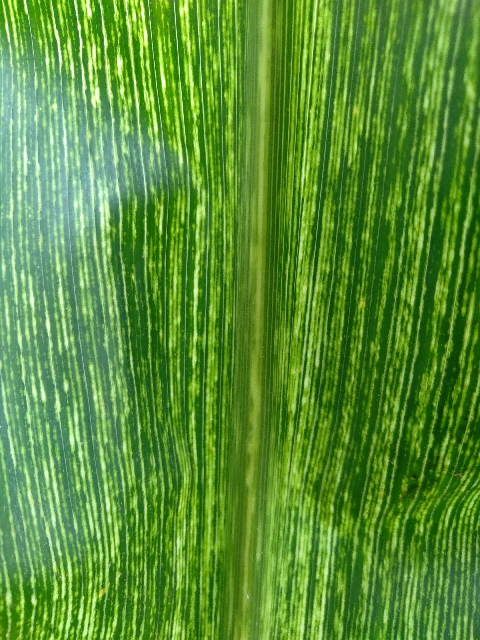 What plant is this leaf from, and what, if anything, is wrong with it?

maize, maize streak virus
